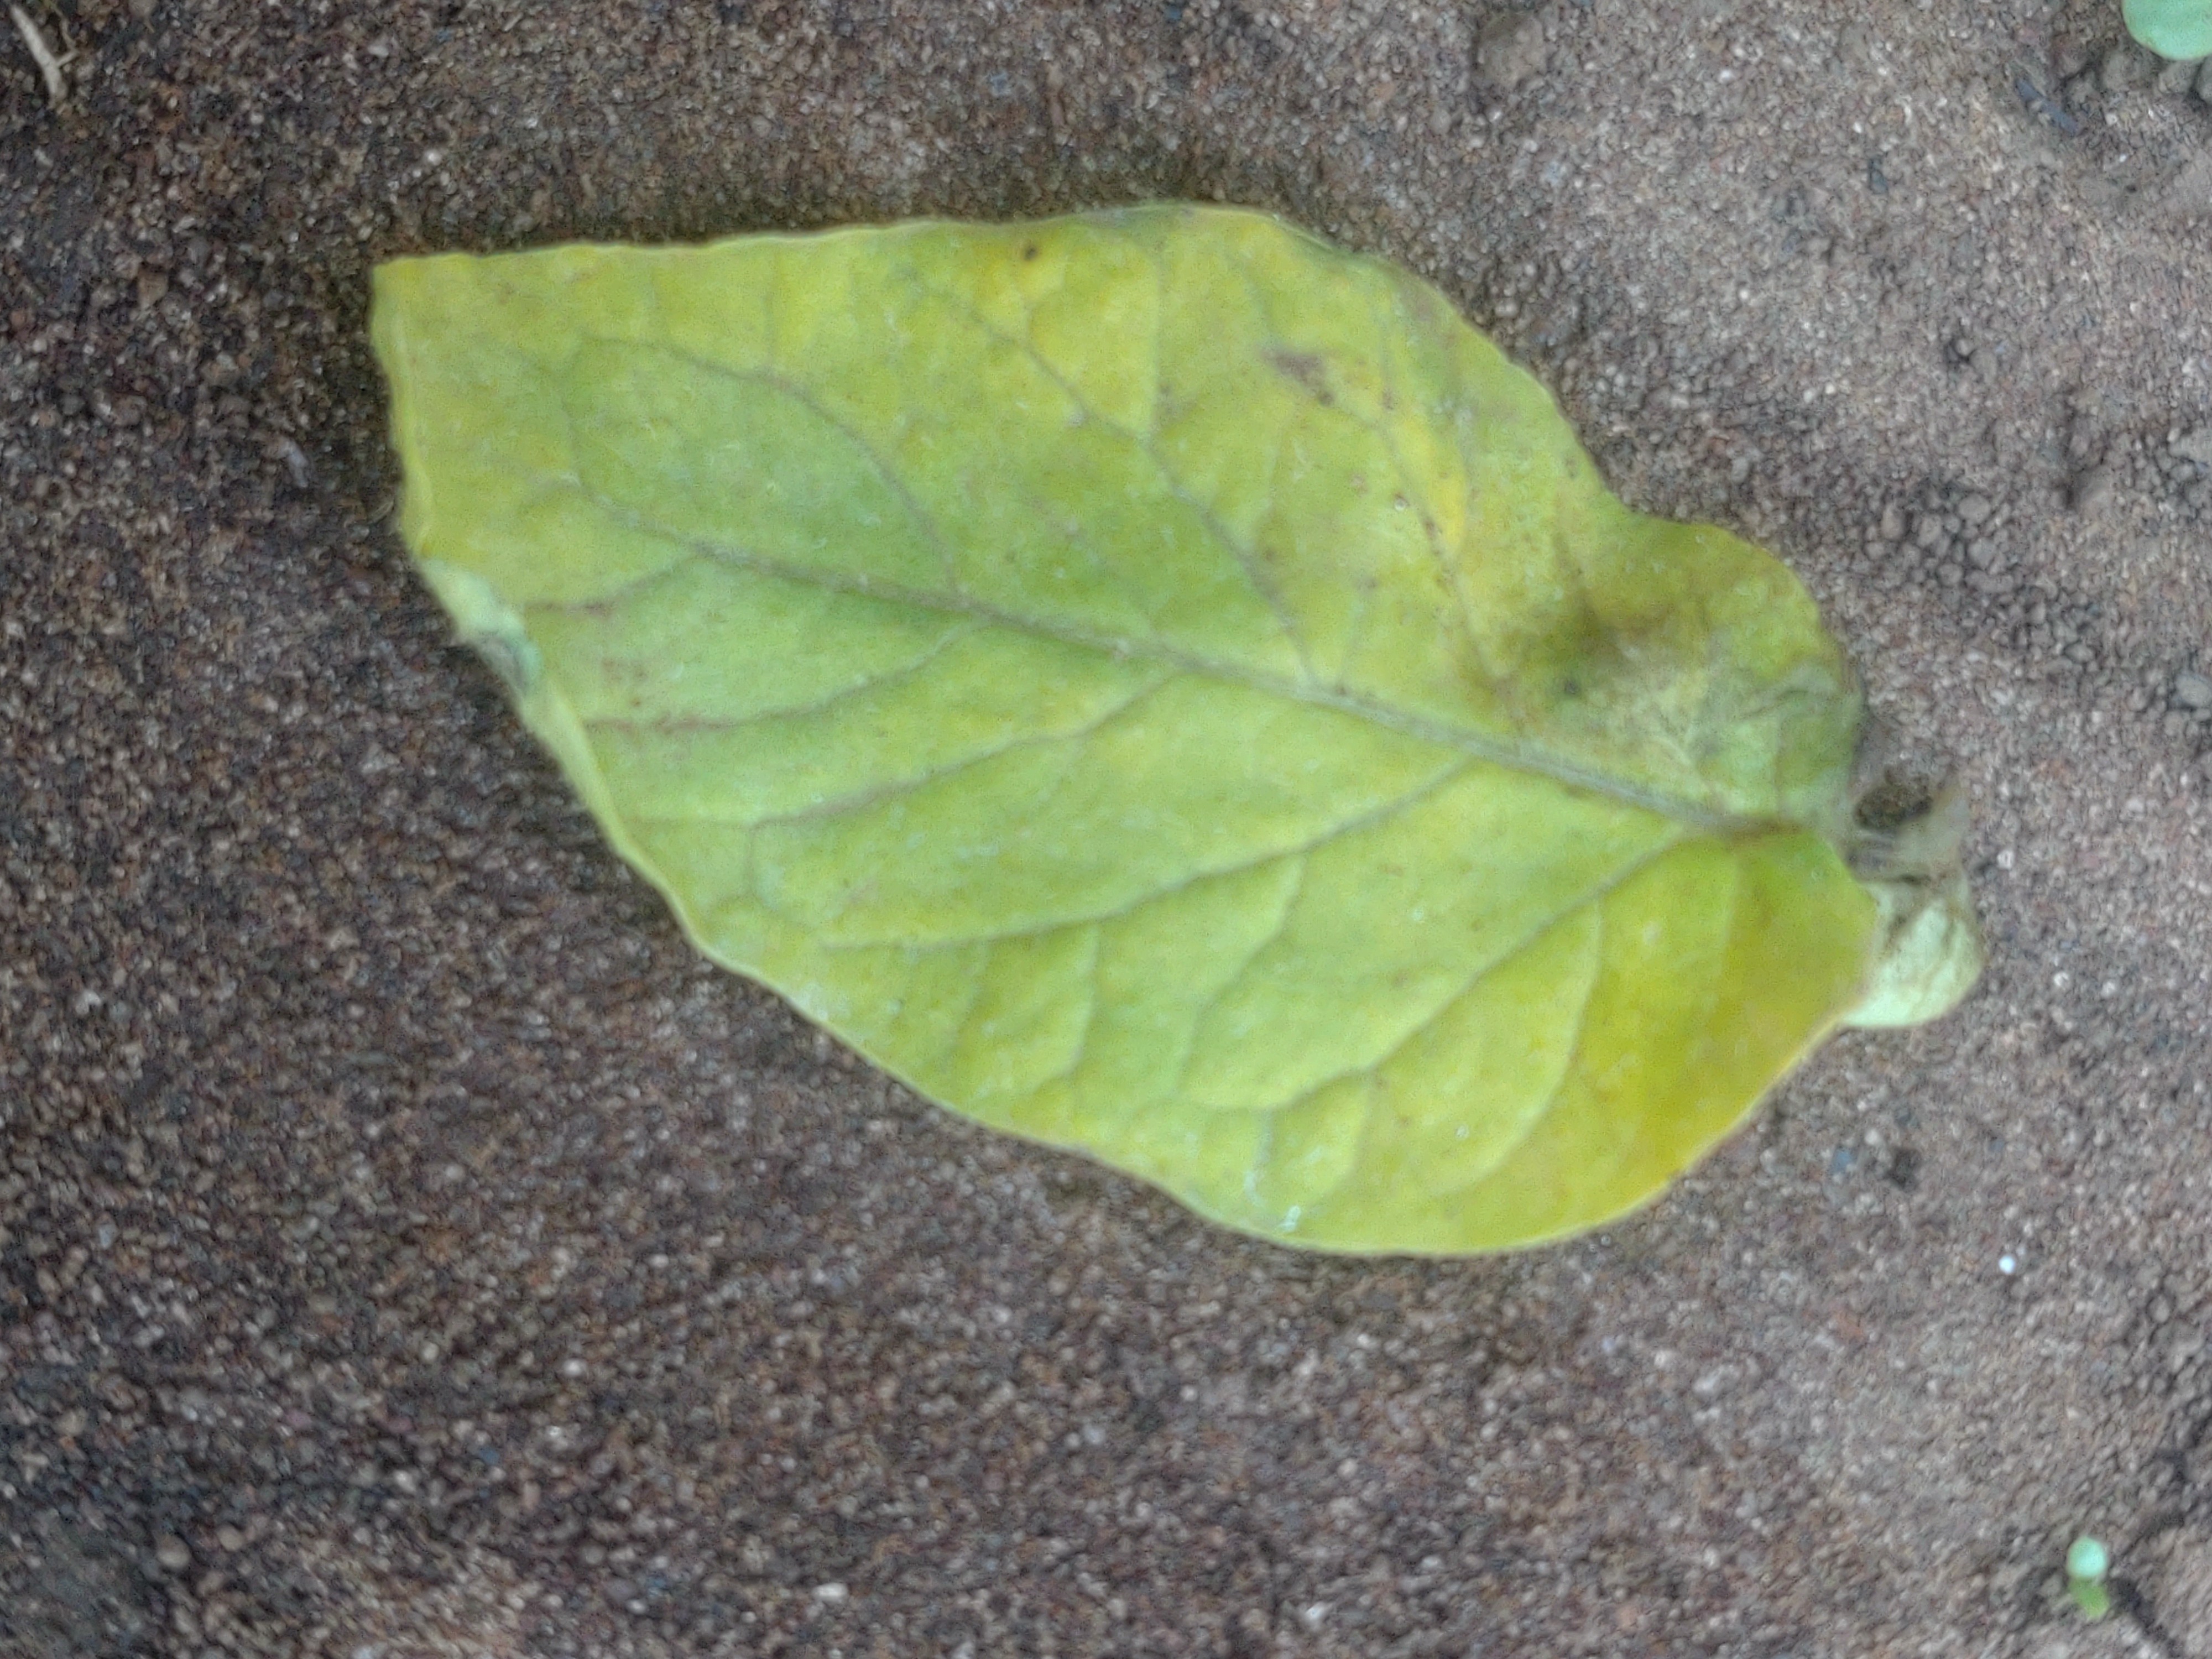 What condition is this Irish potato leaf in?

late blight
